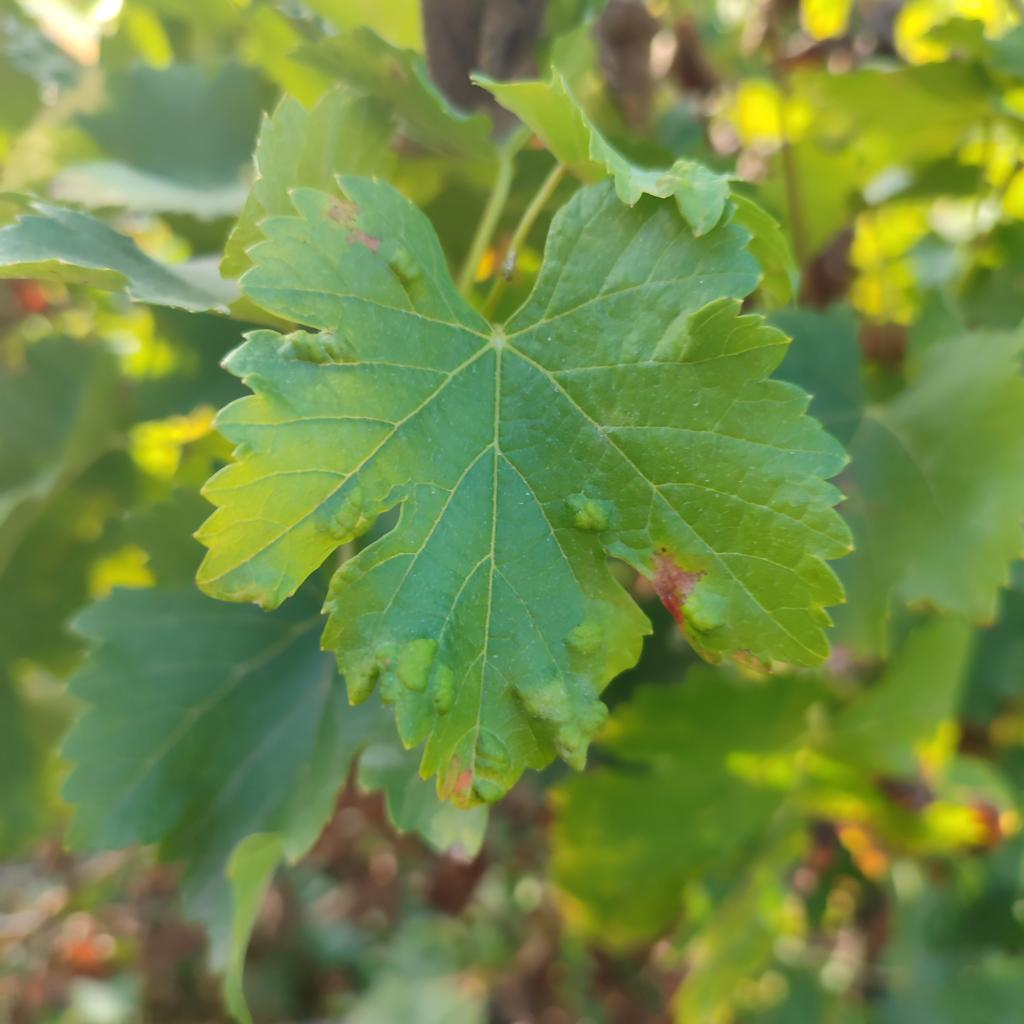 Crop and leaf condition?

grapevine, erineum mite
